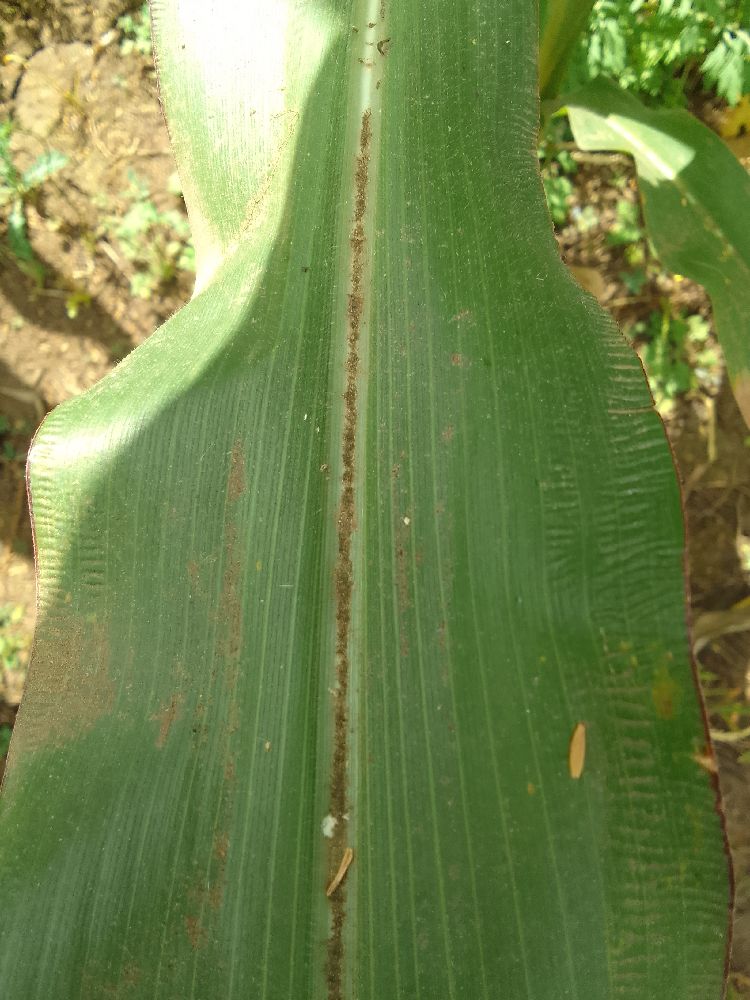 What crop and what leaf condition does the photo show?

maize, healthy
